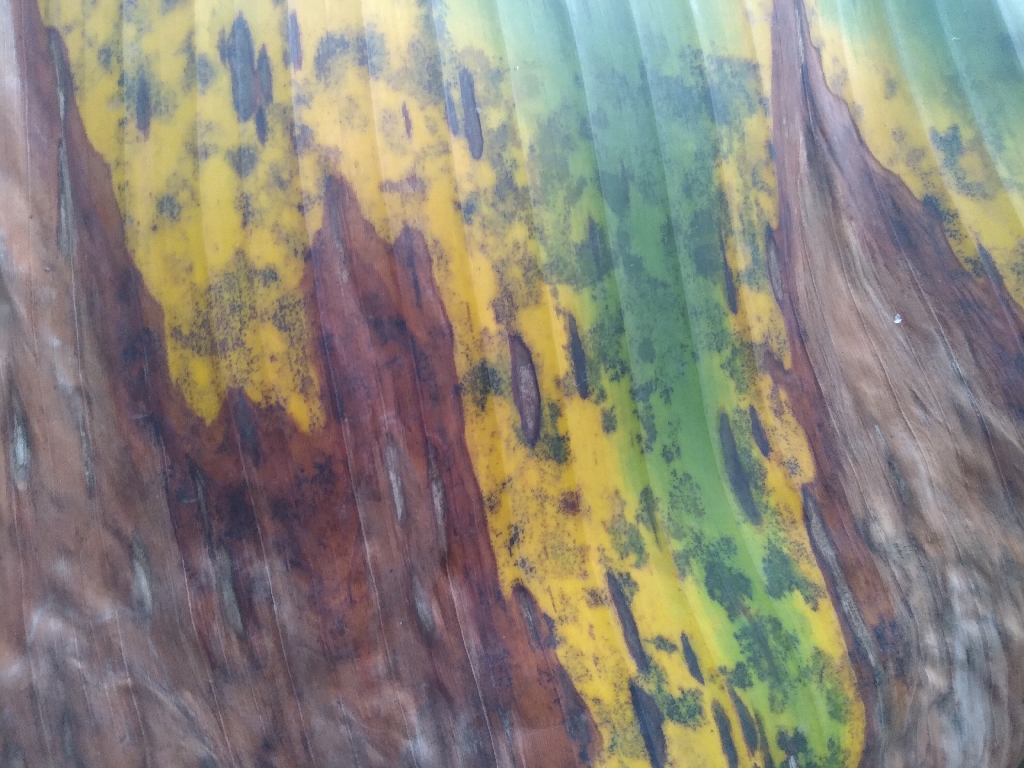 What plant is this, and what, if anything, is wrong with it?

banana, black sigatoka
